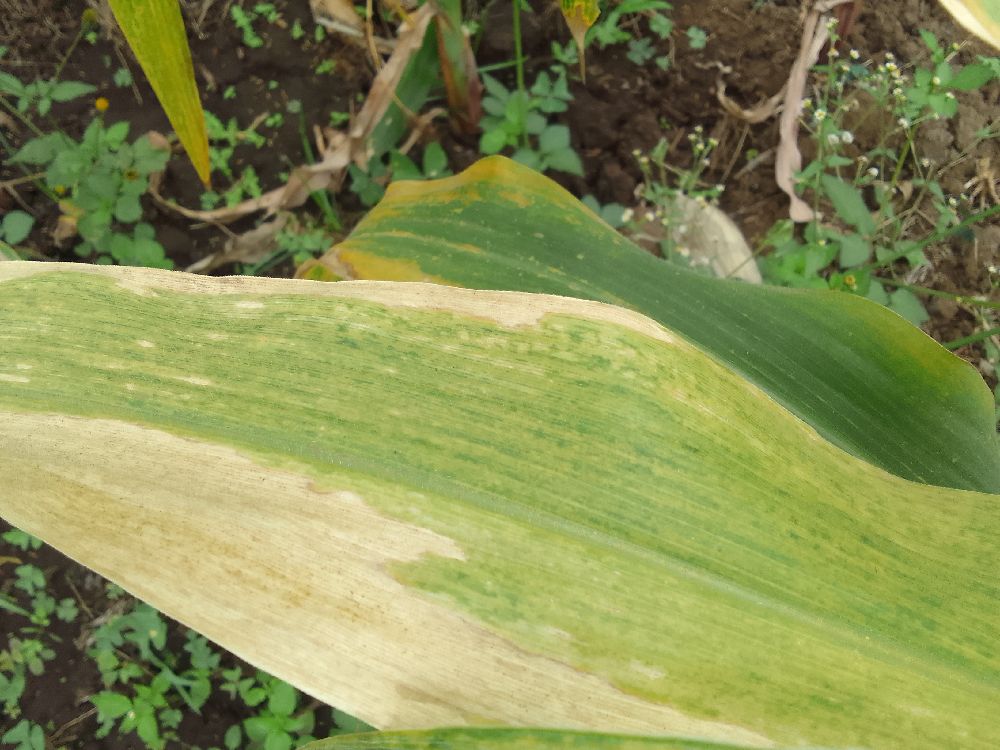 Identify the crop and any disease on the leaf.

maize, maize lethal necrosis
